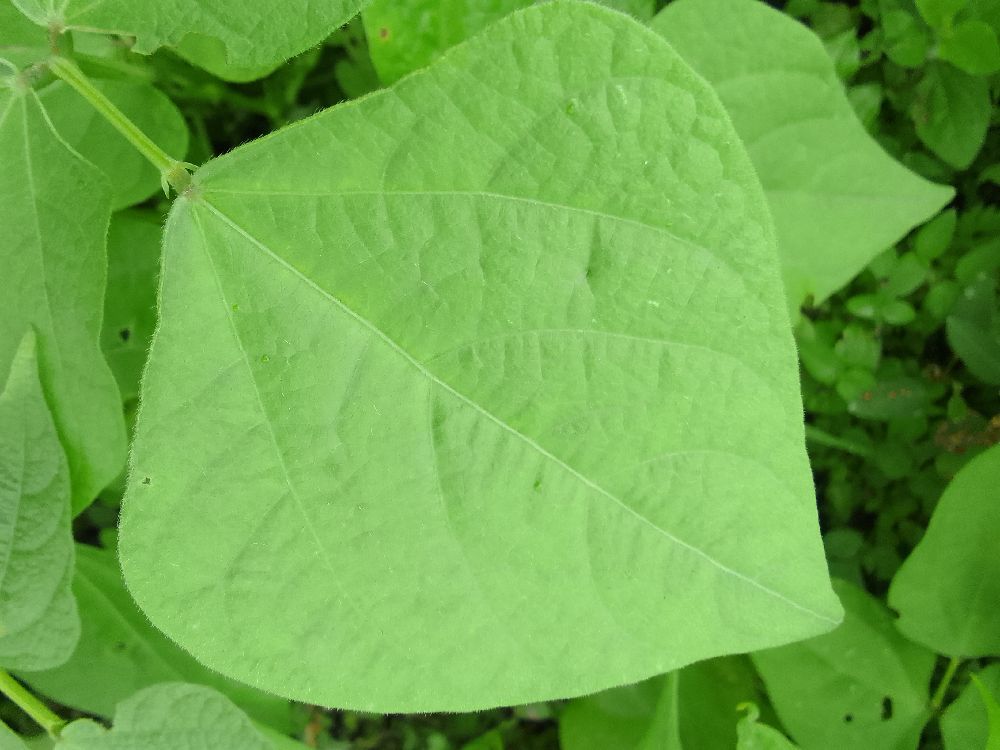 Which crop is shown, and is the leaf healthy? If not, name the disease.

common bean, healthy
